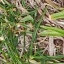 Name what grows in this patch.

grass
